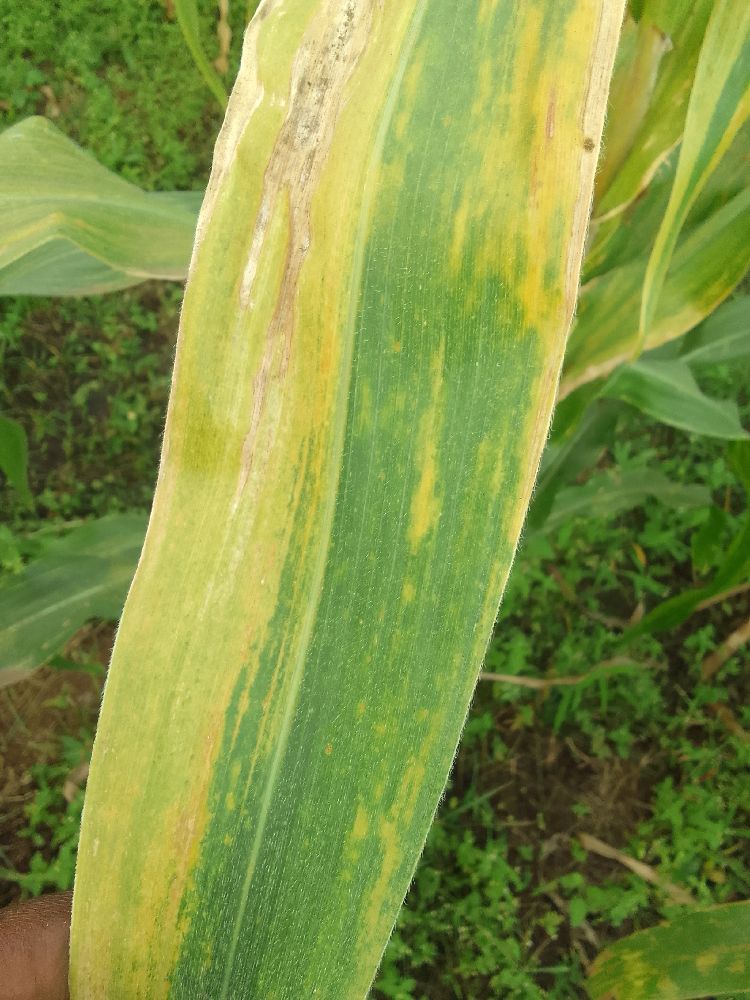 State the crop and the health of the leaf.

maize, maize lethal necrosis
